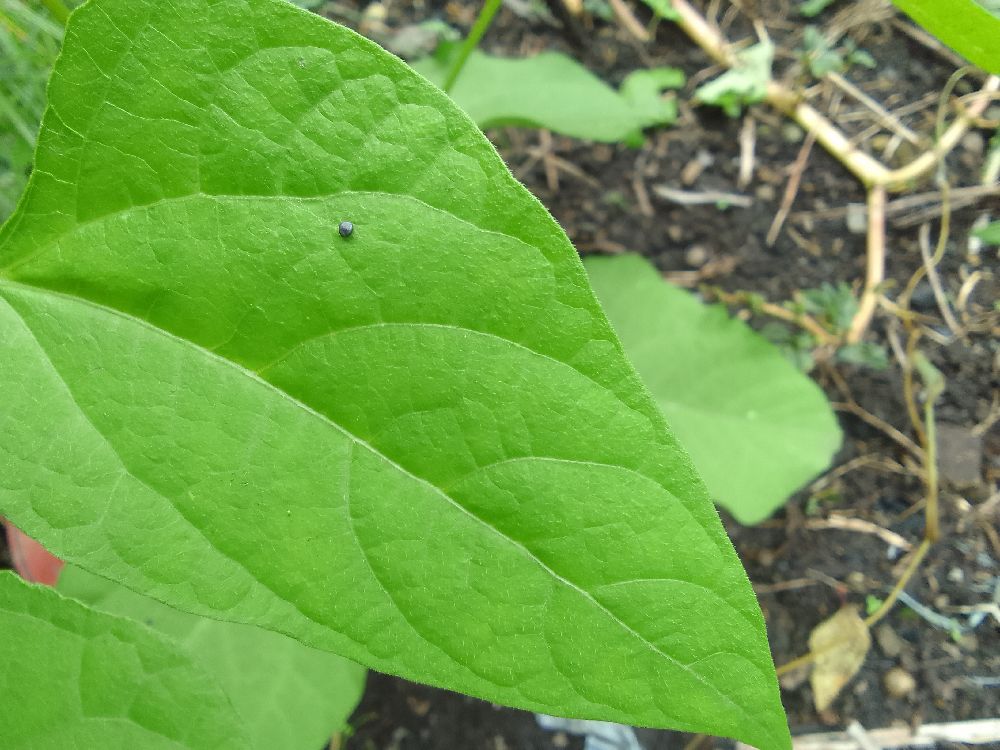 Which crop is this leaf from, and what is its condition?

common bean, healthy
